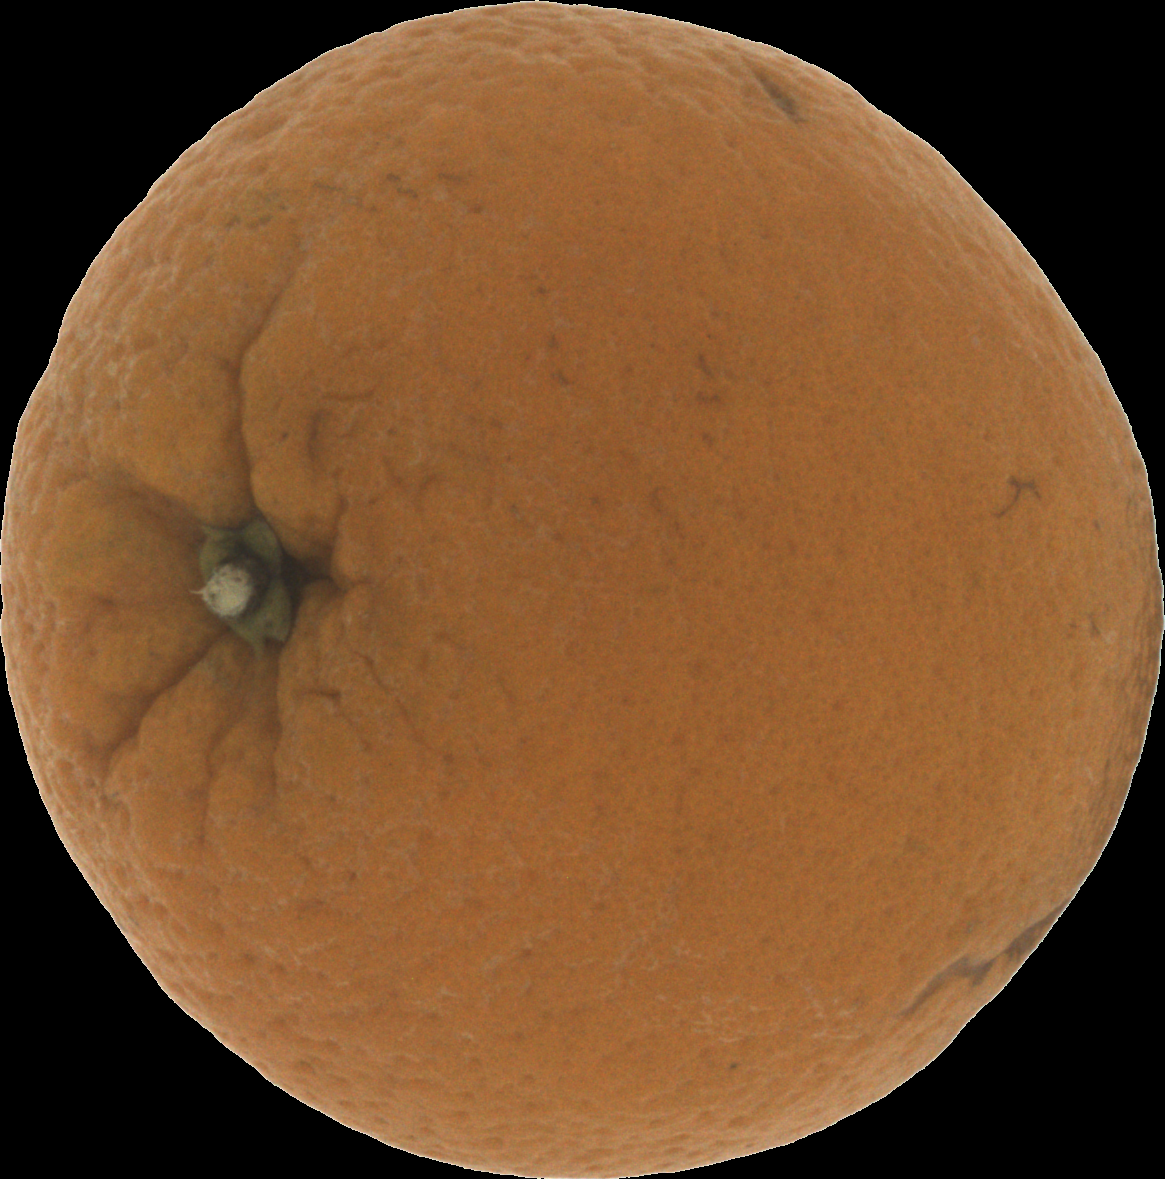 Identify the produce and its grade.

orange, bad
